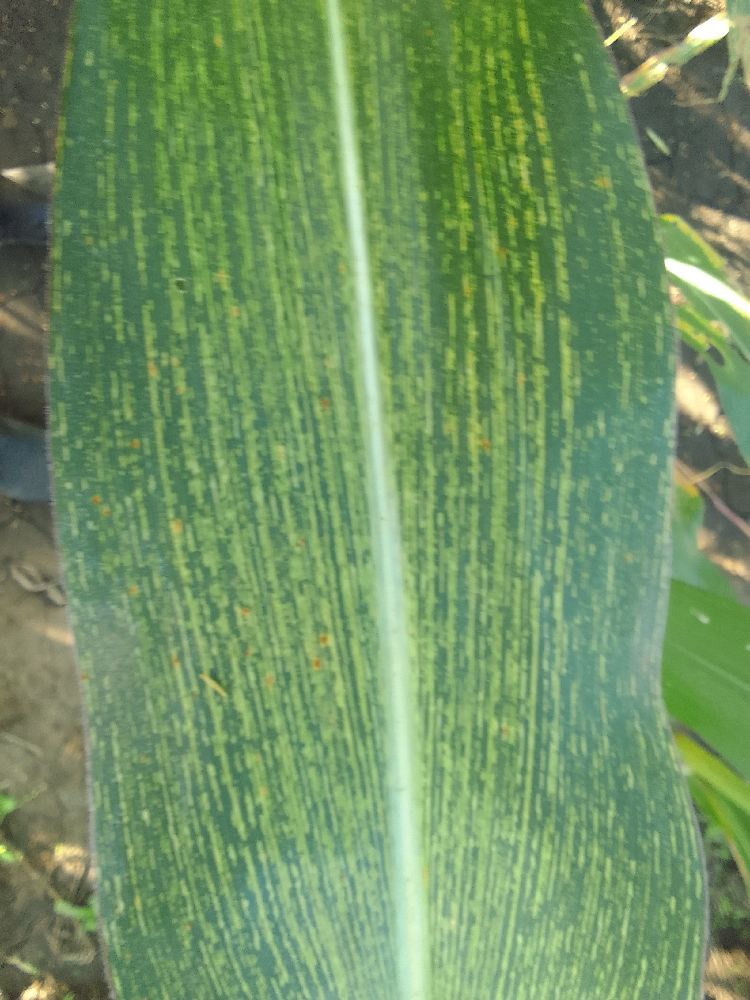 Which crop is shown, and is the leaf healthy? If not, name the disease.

maize, maize streak virus
